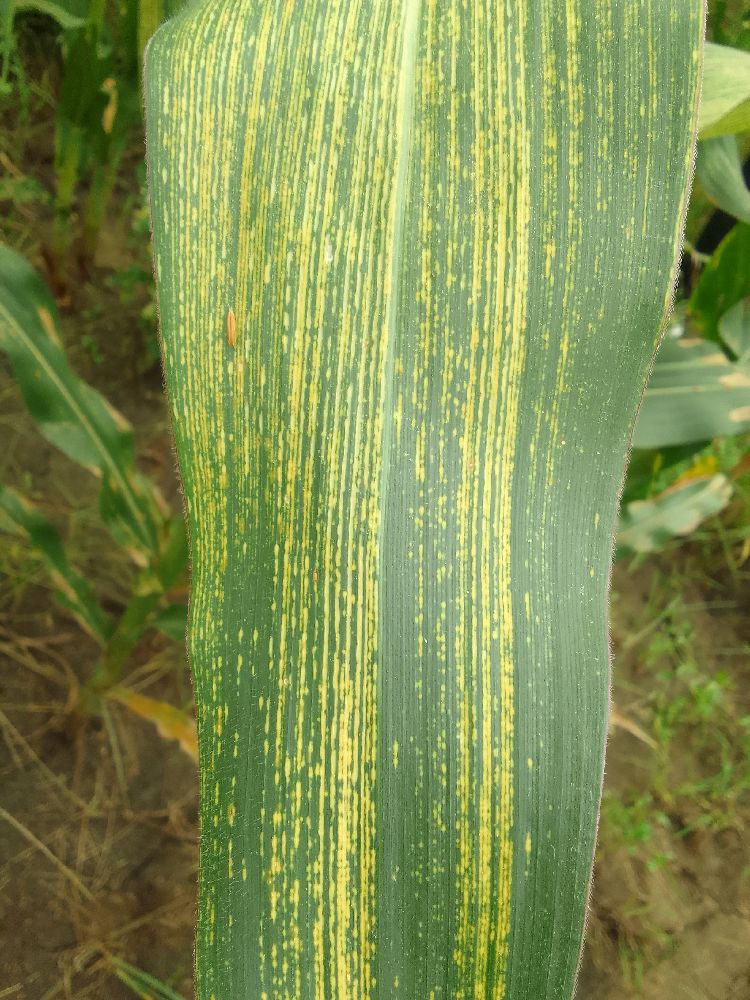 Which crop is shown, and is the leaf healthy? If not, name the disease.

maize, maize streak virus
